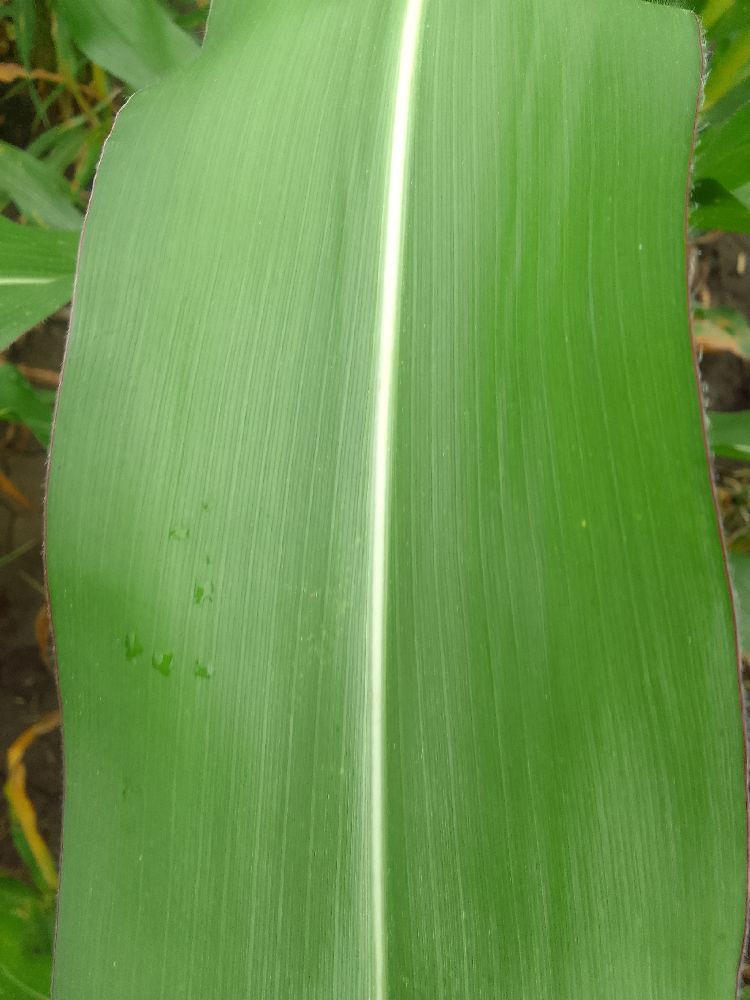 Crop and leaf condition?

maize, healthy
